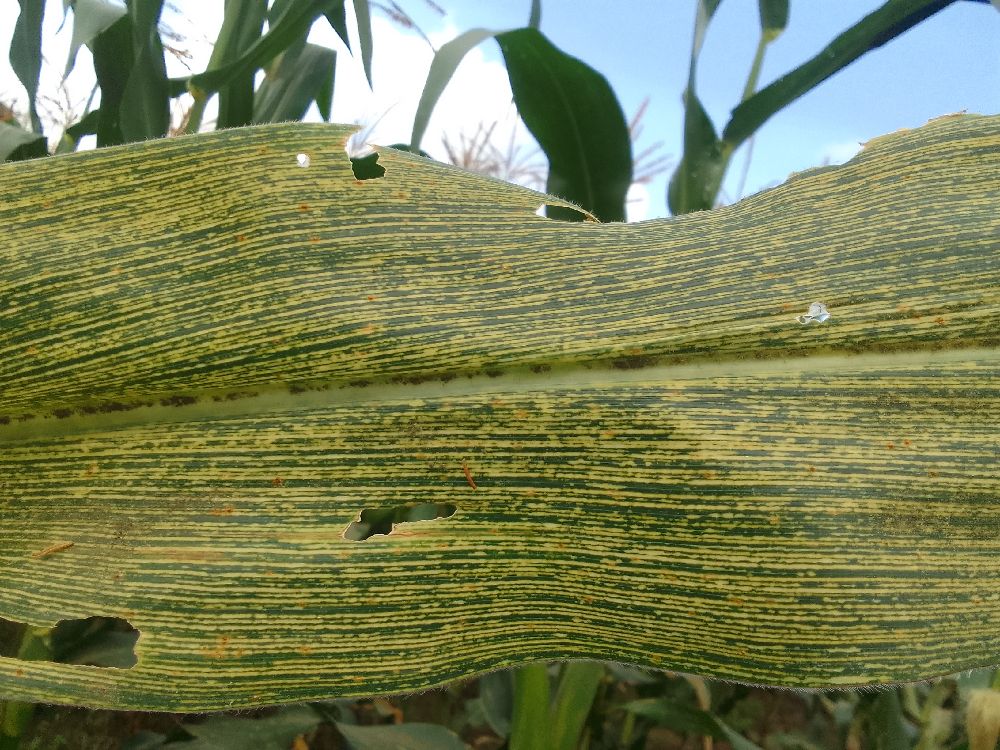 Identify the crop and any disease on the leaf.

maize, maize streak virus
